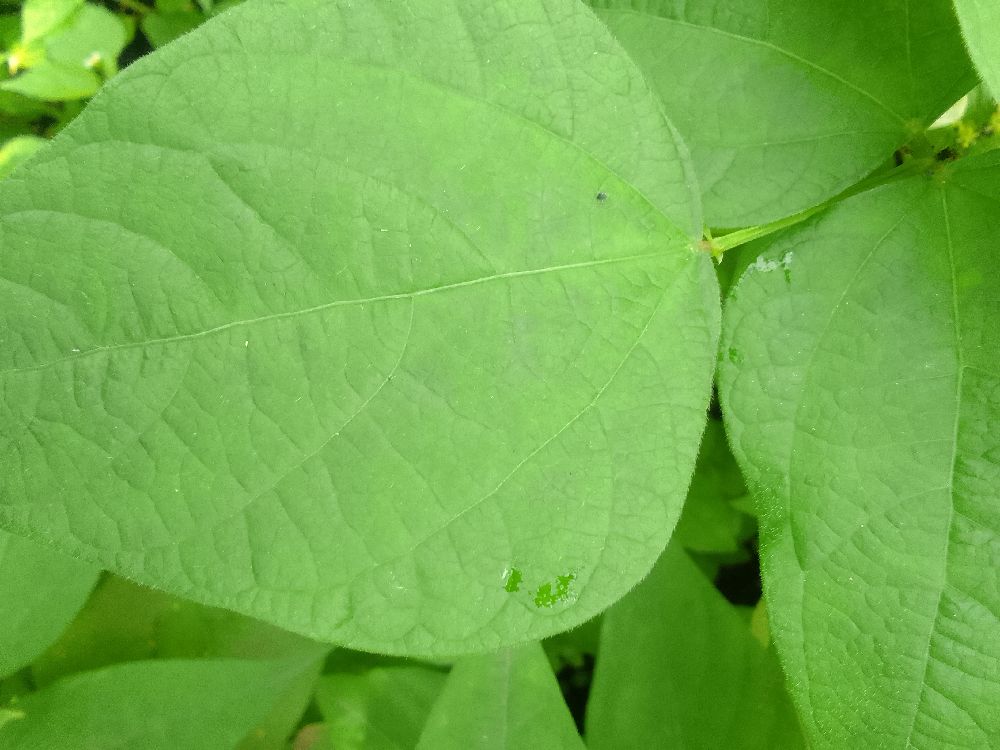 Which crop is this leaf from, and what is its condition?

common bean, healthy
